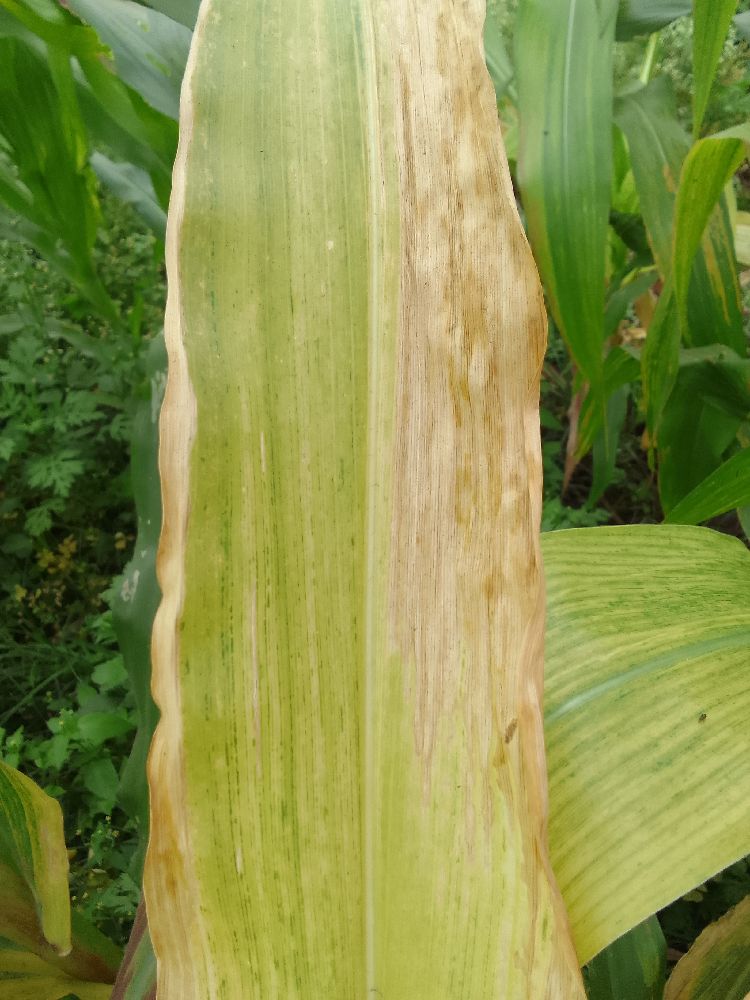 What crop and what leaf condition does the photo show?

maize, maize lethal necrosis
